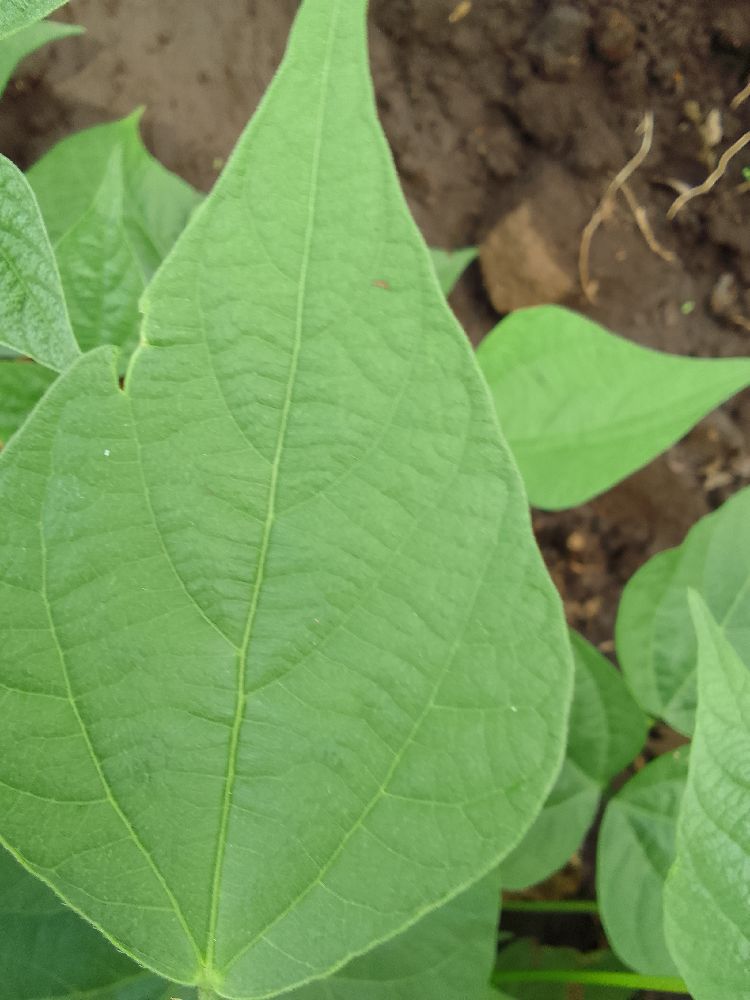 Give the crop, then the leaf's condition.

common bean, healthy
